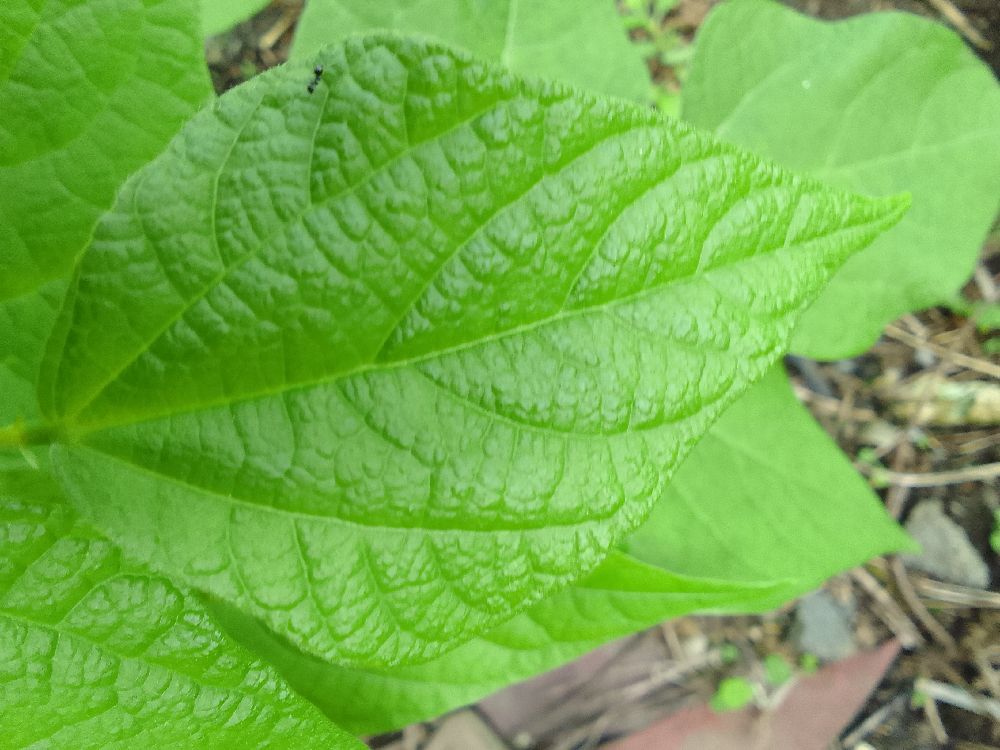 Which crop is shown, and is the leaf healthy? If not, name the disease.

common bean, healthy
